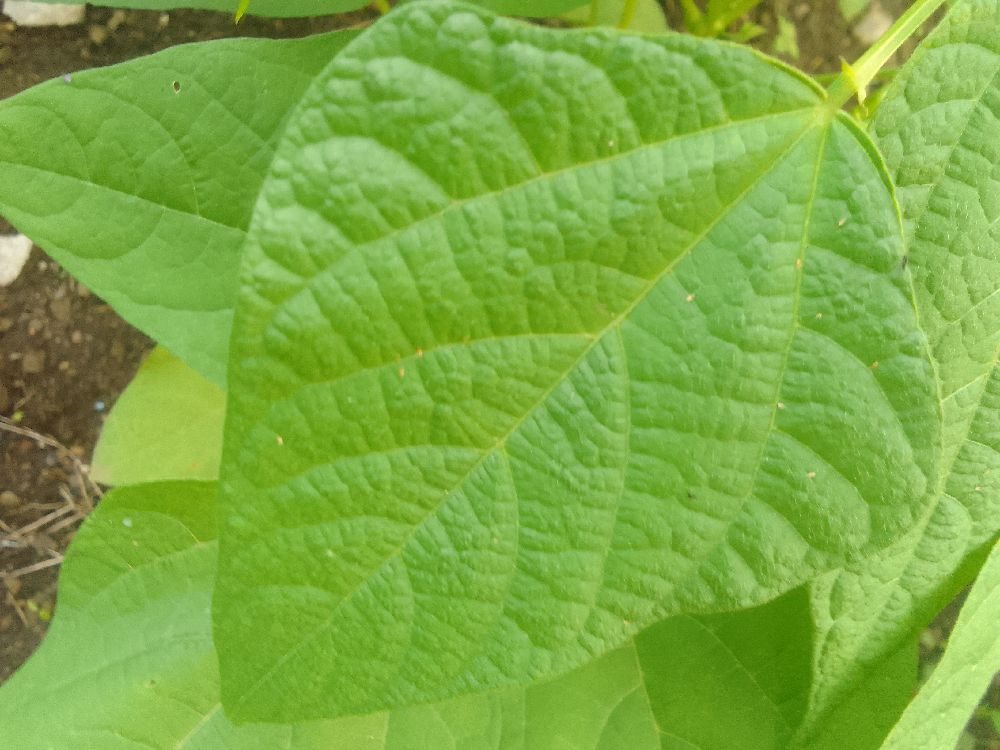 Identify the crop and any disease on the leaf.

common bean, healthy
